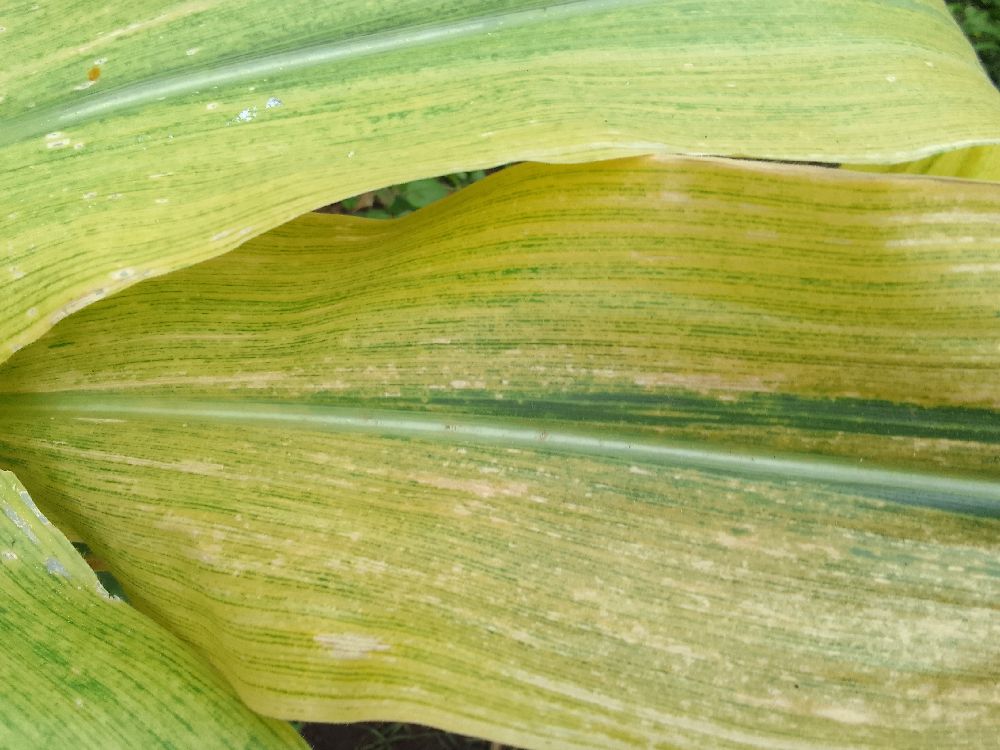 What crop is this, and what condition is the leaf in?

maize, maize lethal necrosis
